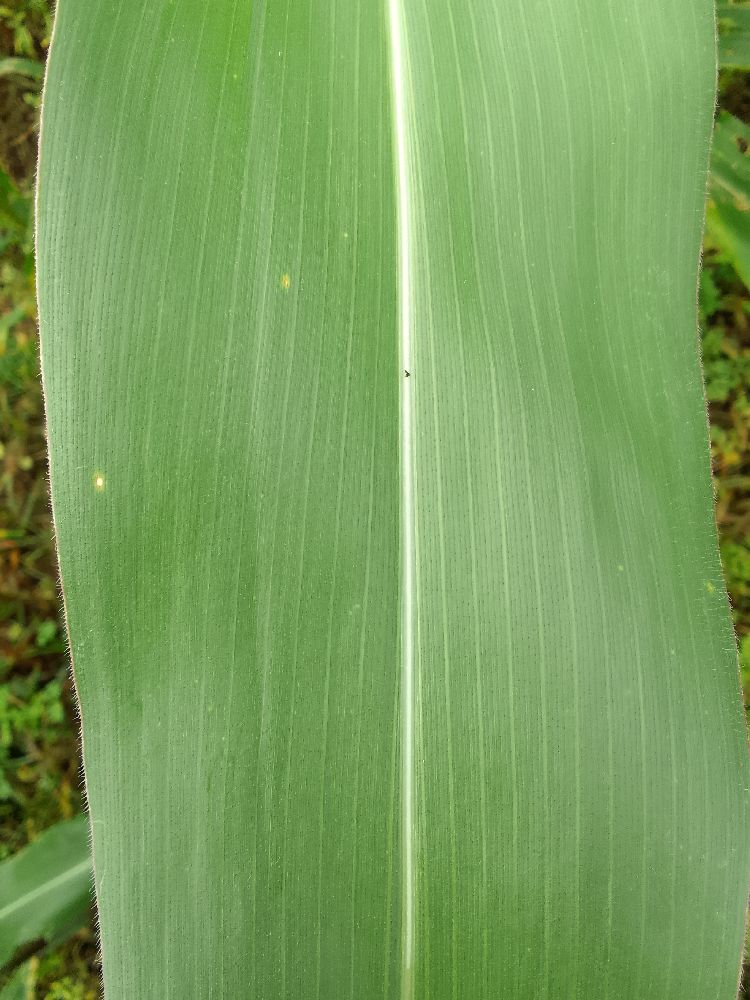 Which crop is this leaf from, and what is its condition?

maize, healthy
